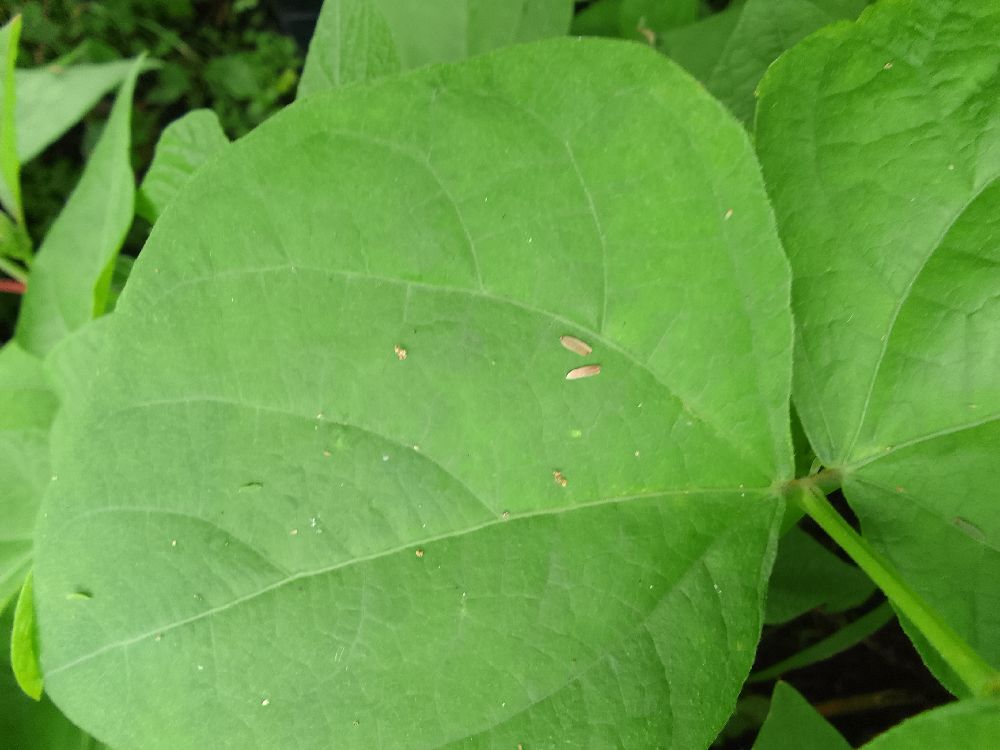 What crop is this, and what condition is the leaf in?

common bean, healthy
